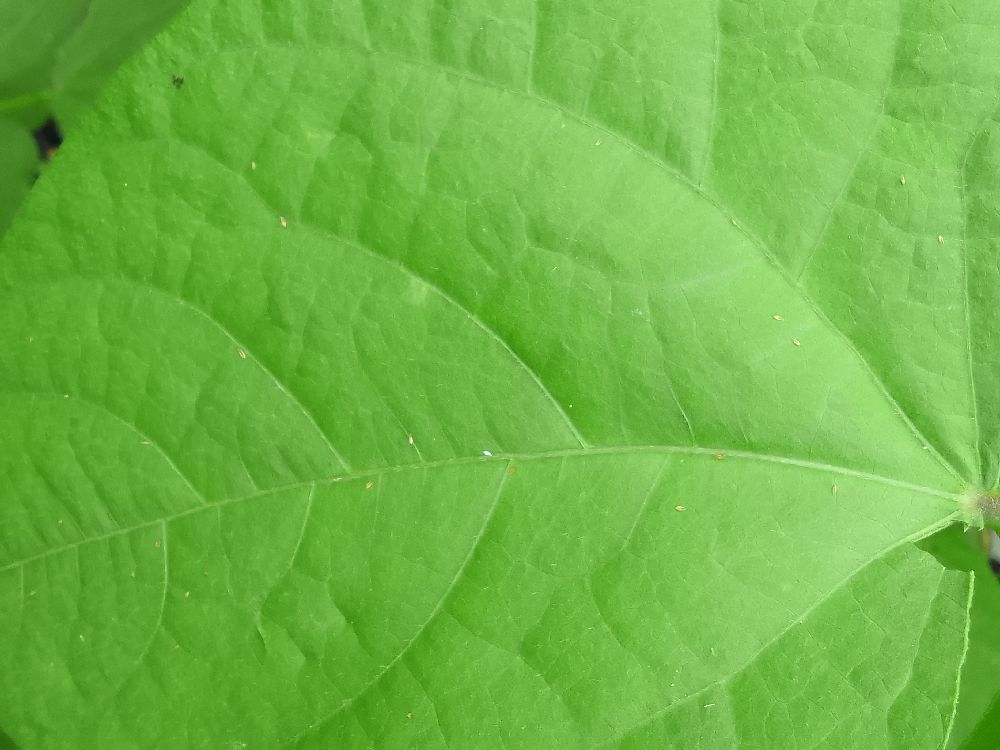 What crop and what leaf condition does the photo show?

common bean, healthy
